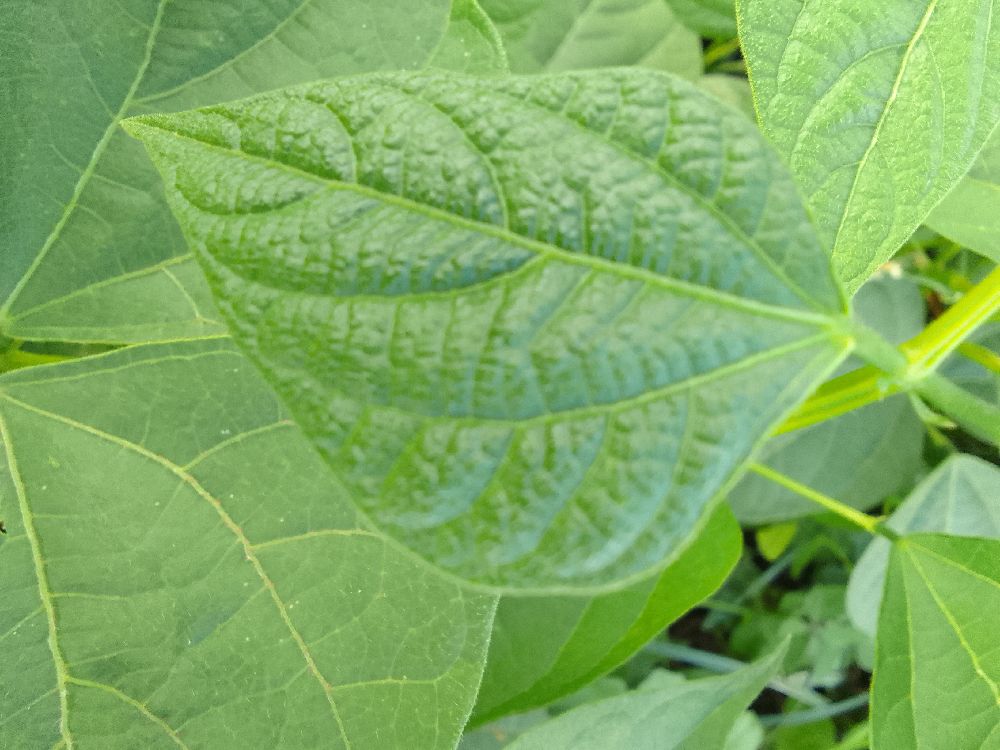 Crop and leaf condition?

common bean, healthy
